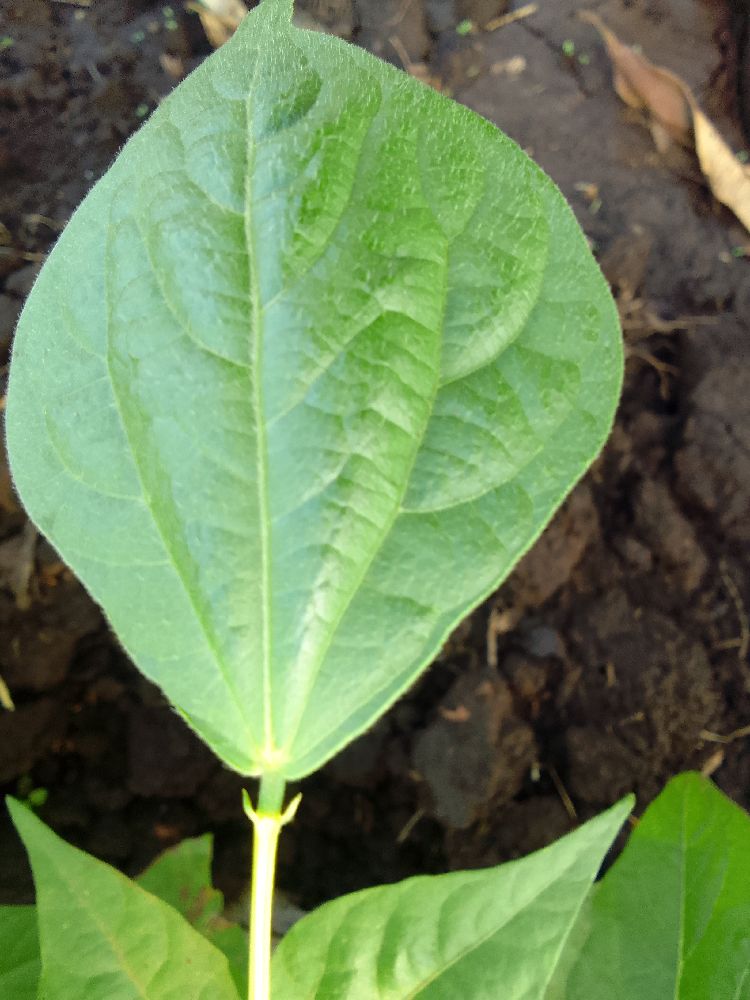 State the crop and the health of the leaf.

common bean, healthy
